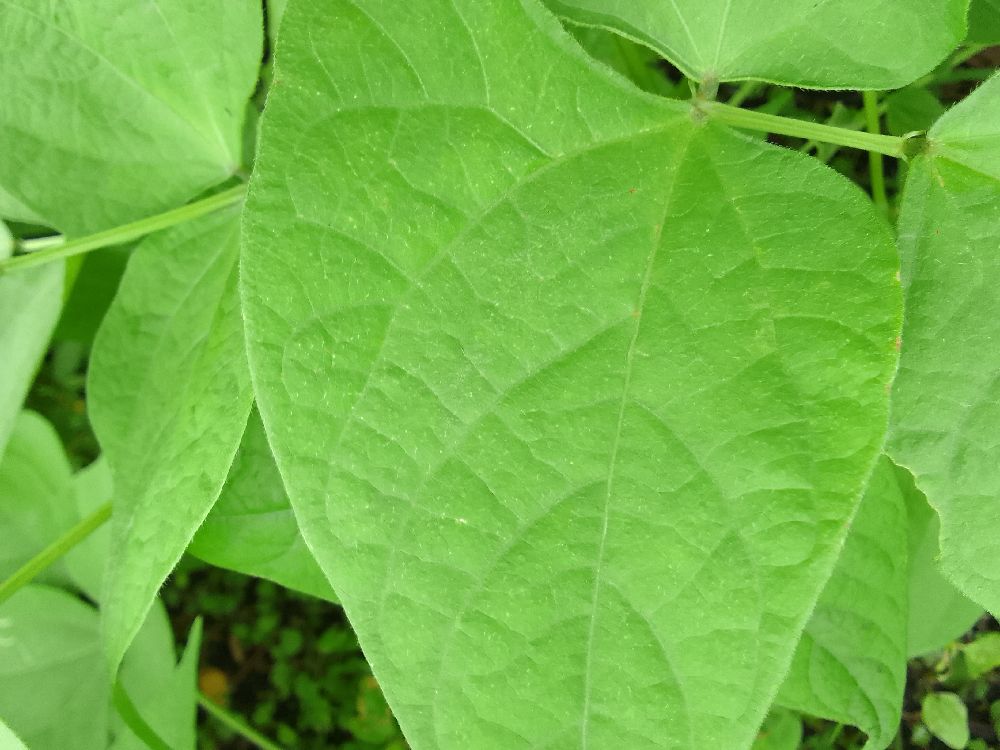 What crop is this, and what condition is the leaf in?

common bean, healthy
